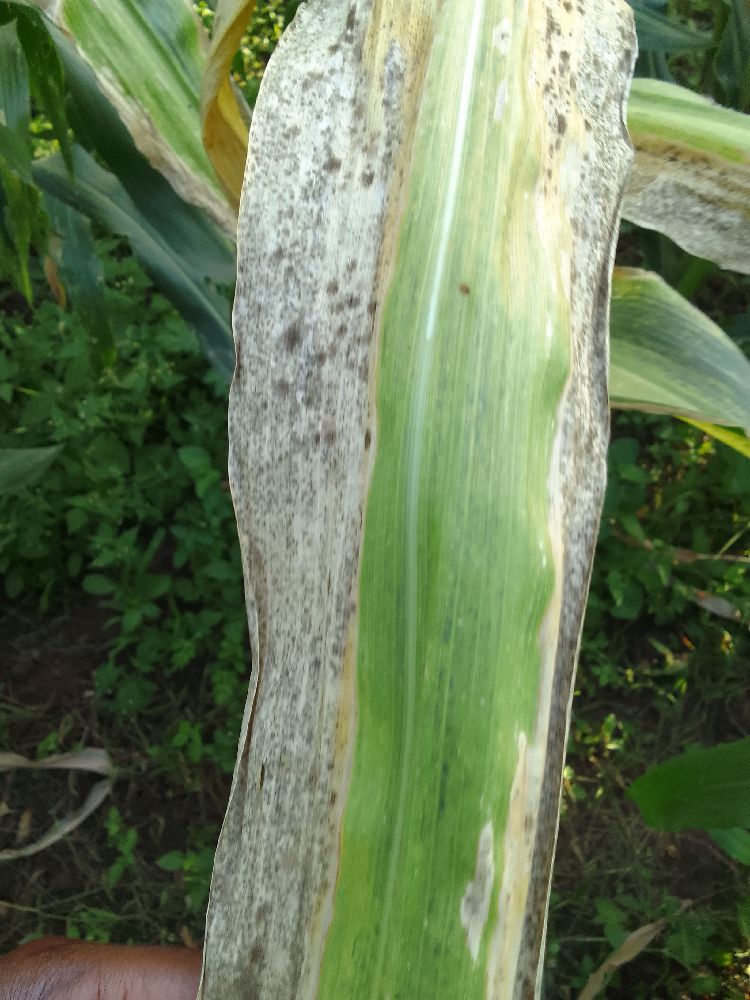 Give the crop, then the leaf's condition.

maize, maize lethal necrosis
